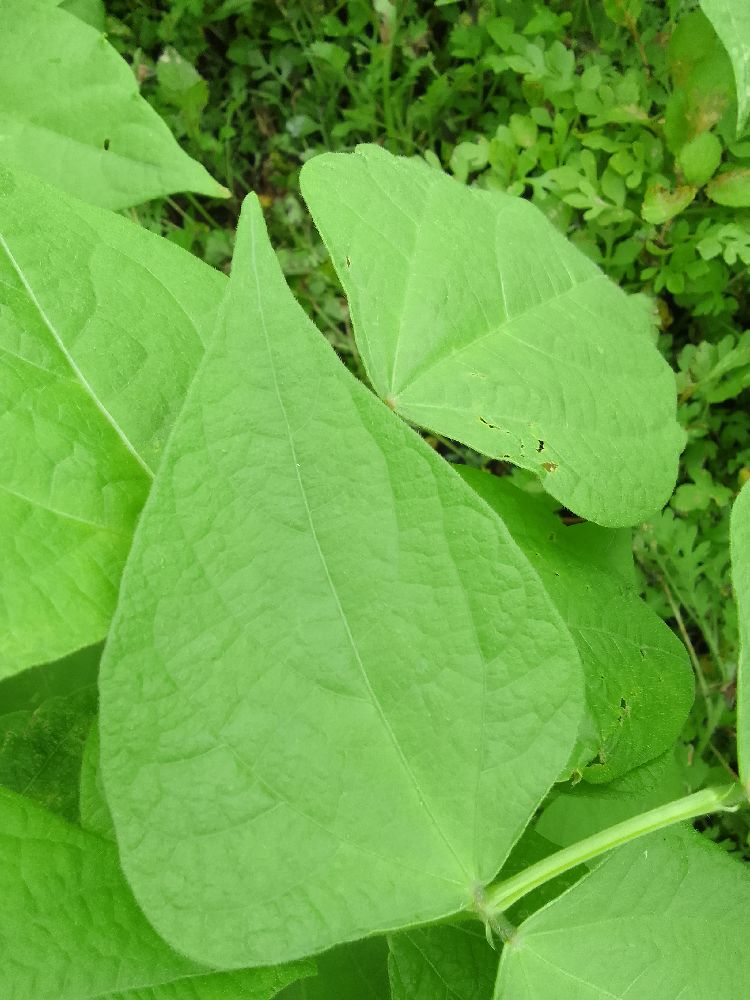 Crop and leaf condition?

common bean, healthy
